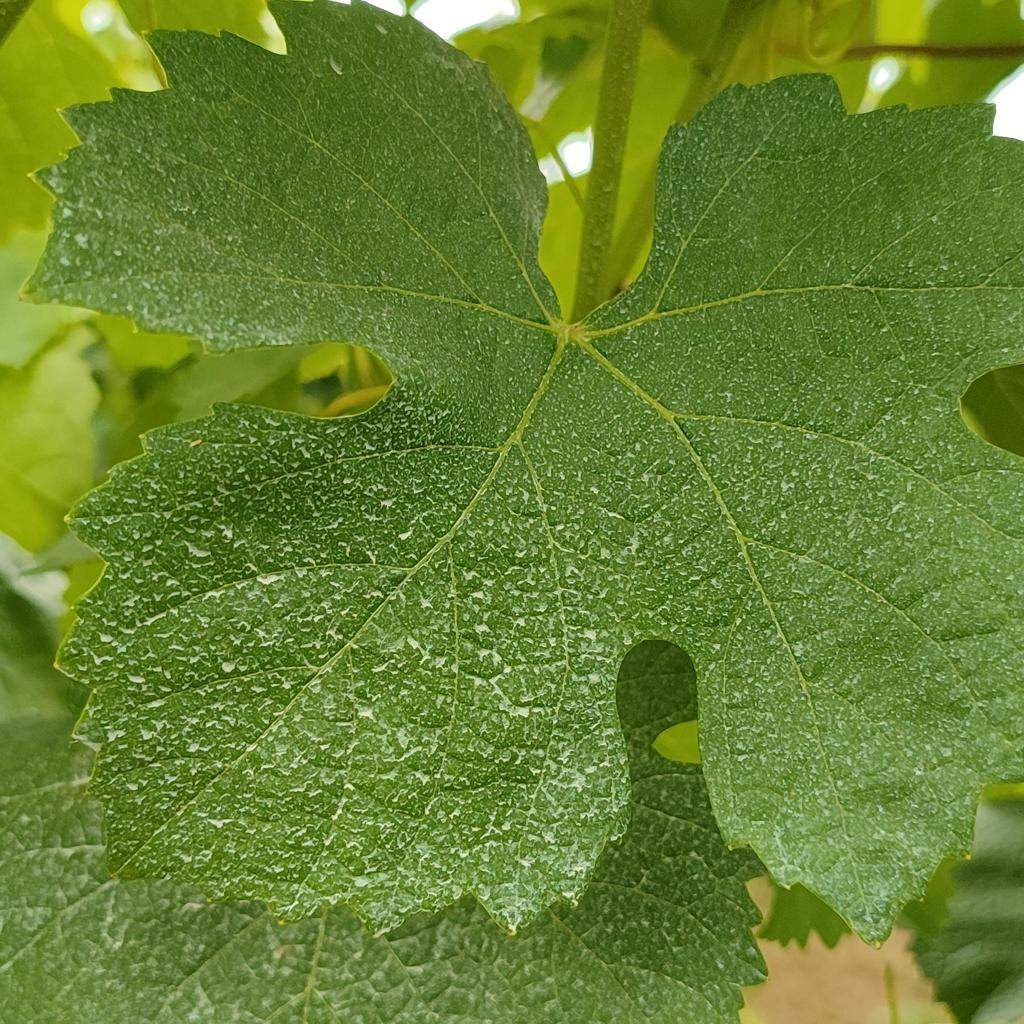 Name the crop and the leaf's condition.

grapevine, healthy
